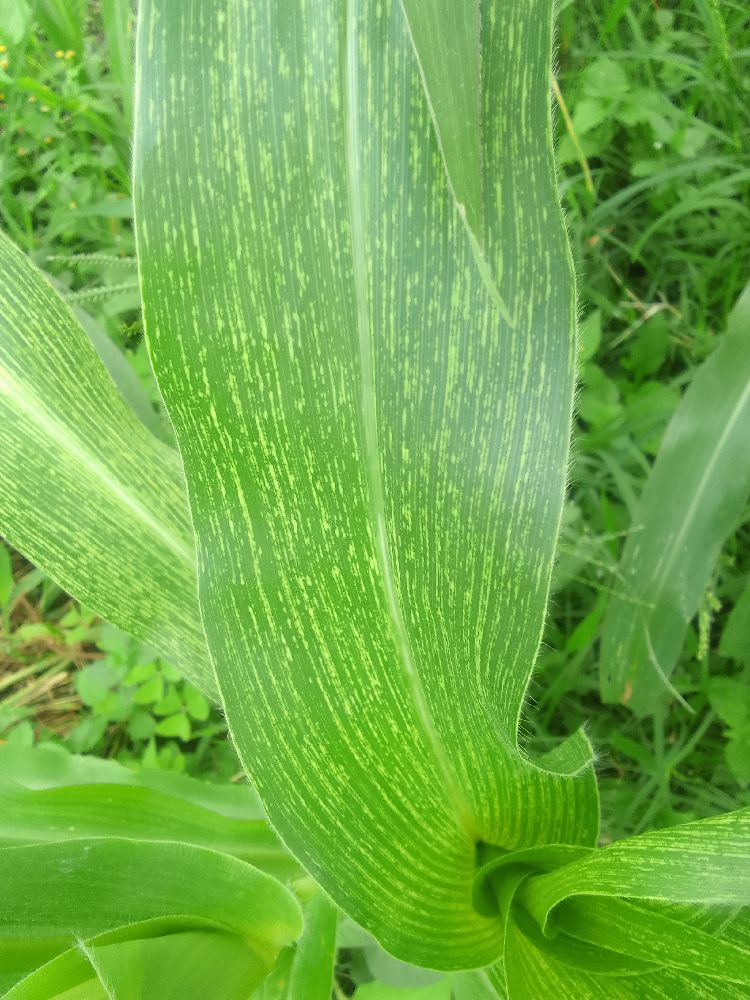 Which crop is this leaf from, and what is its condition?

maize, maize streak virus
